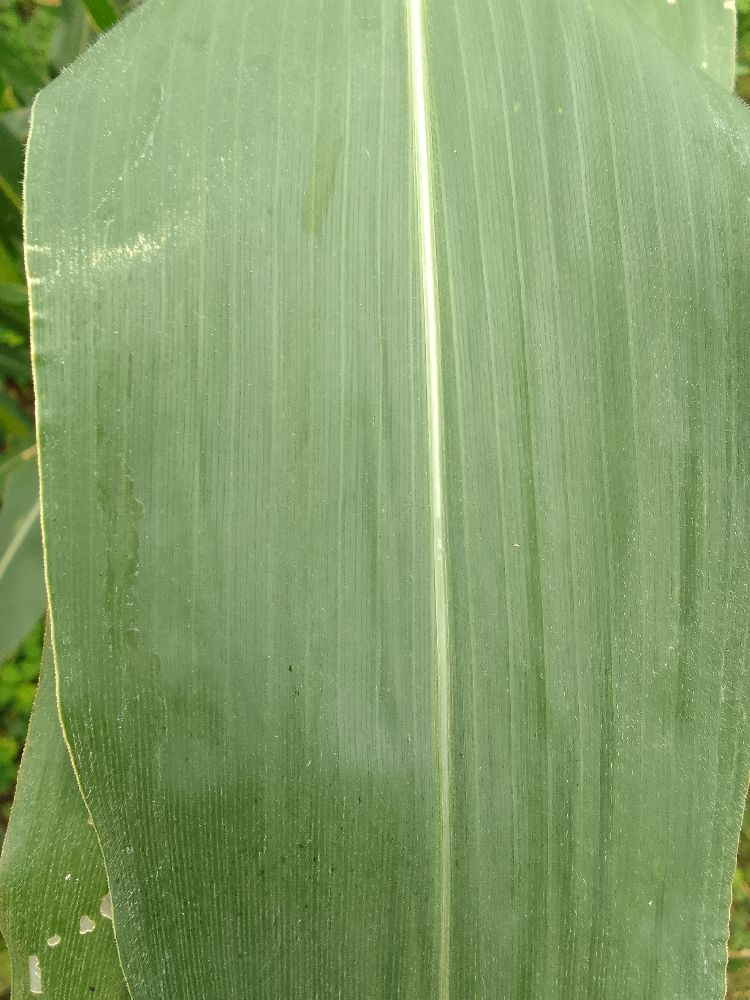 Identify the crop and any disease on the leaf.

maize, healthy
